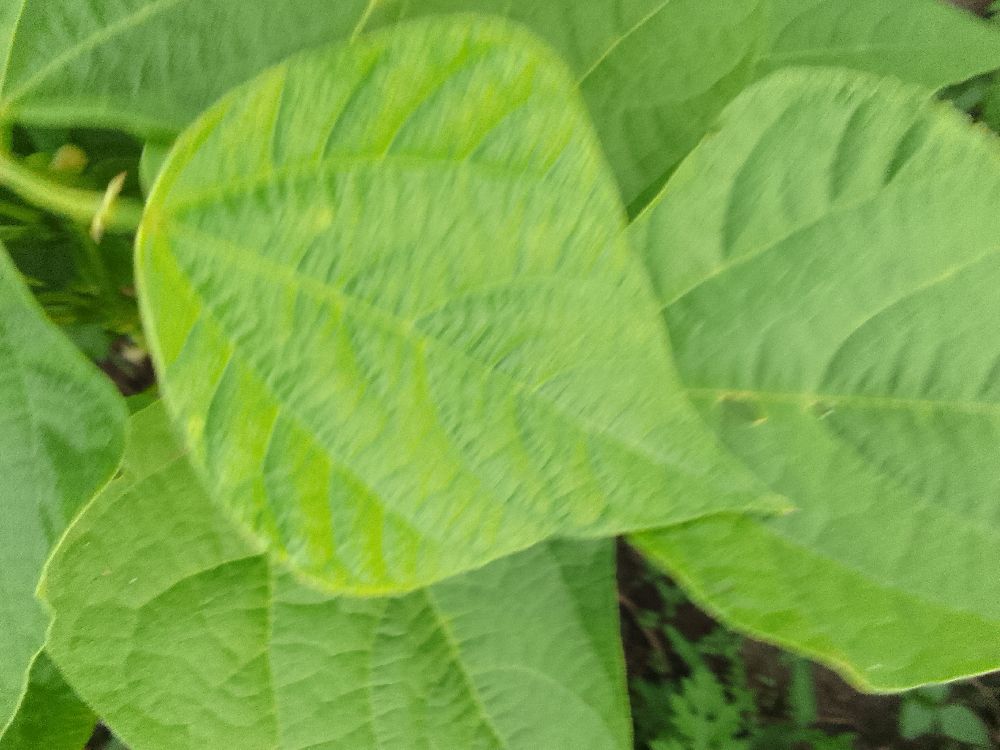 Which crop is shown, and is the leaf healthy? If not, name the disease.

common bean, healthy
